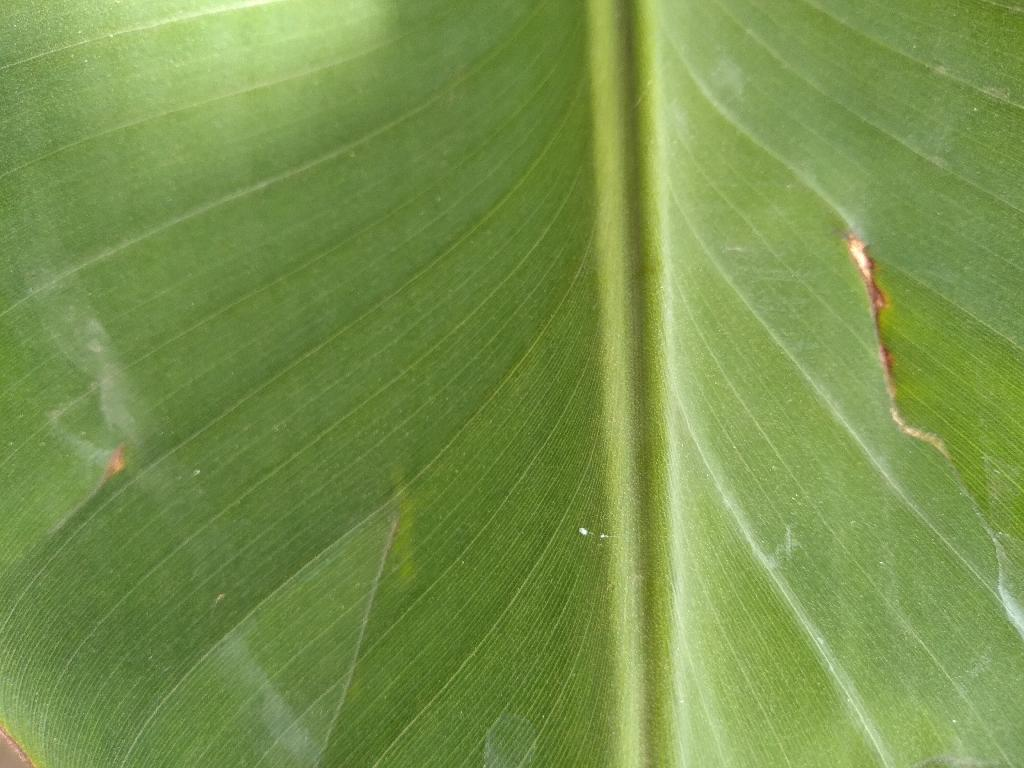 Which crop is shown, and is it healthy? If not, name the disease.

banana, healthy
